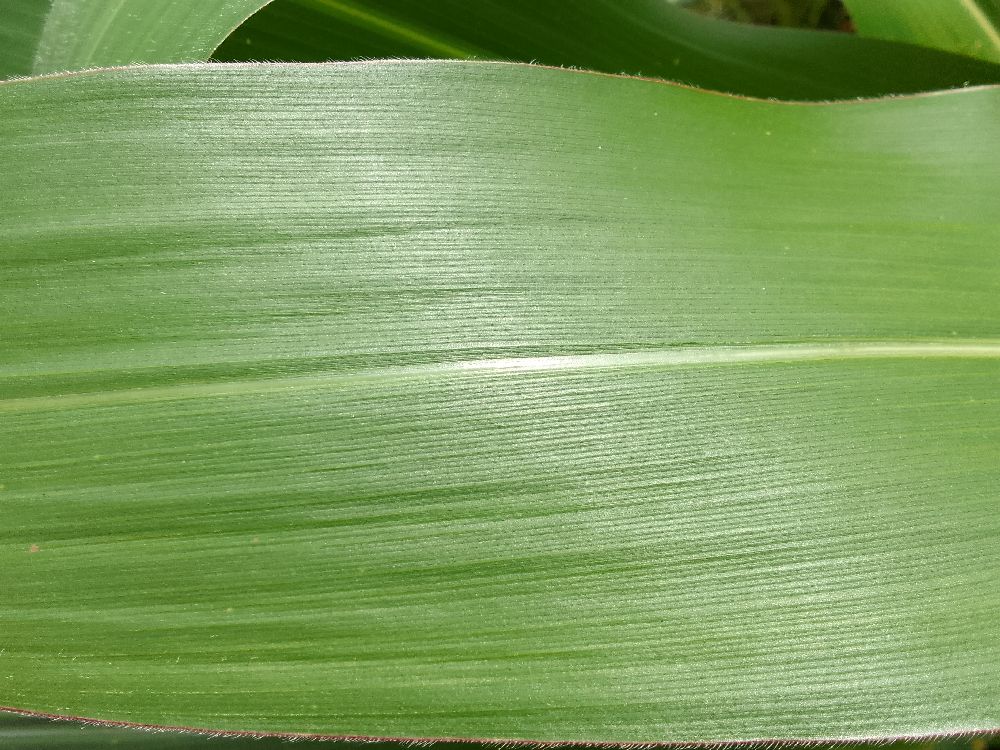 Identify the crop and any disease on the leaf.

maize, healthy
